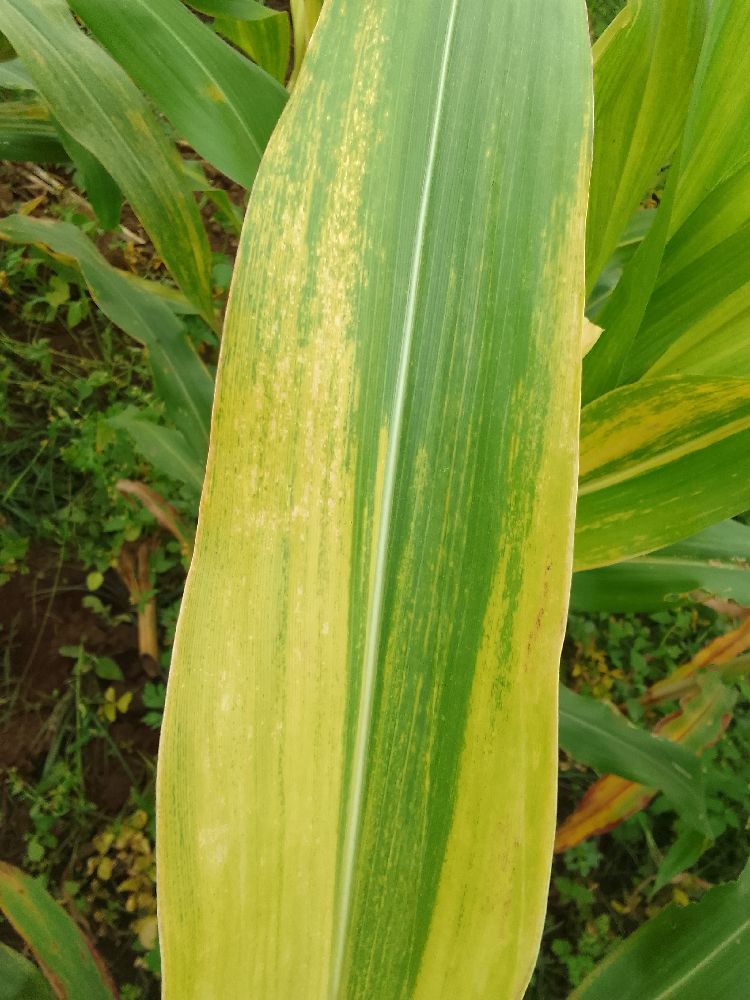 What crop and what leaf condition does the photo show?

maize, maize lethal necrosis
